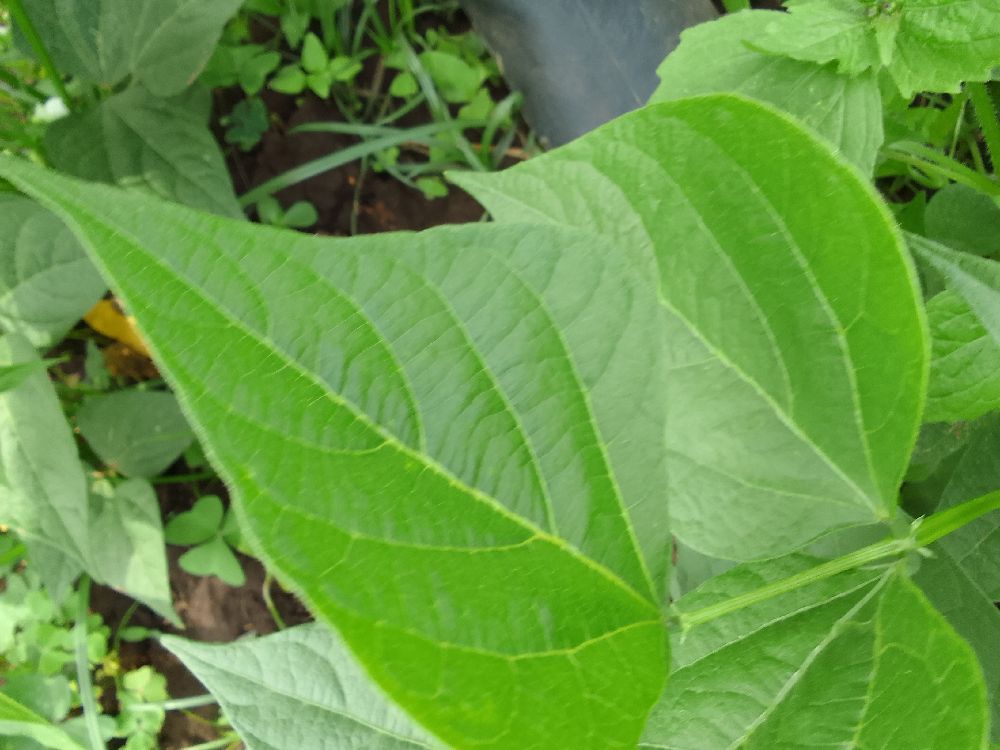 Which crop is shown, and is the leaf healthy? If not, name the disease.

common bean, healthy
